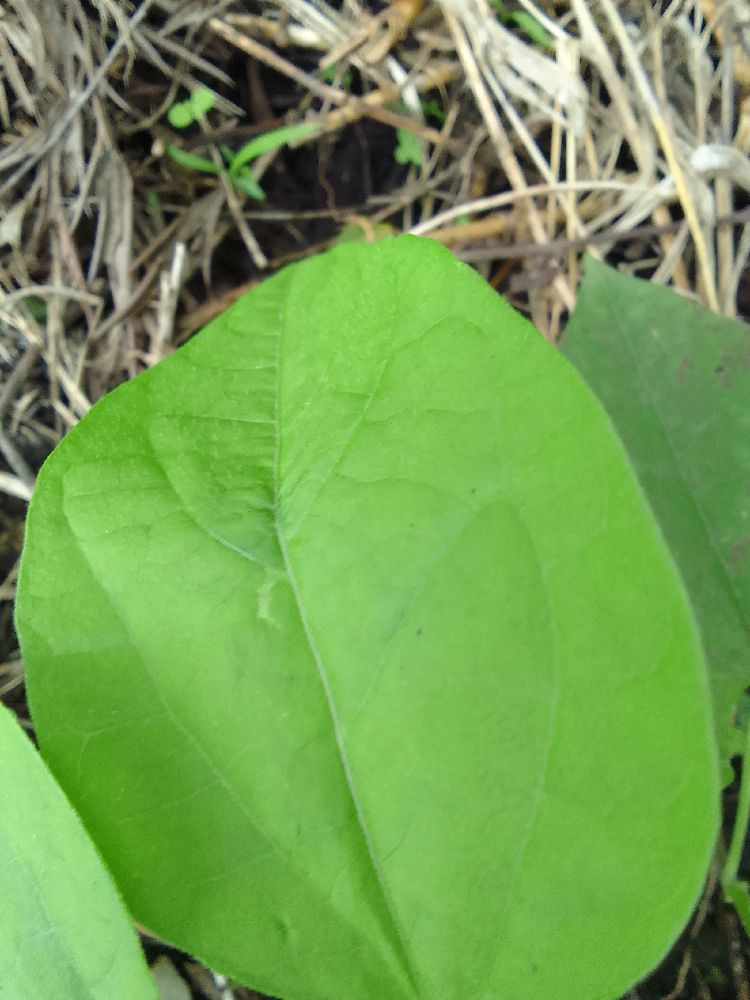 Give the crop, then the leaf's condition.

common bean, healthy
